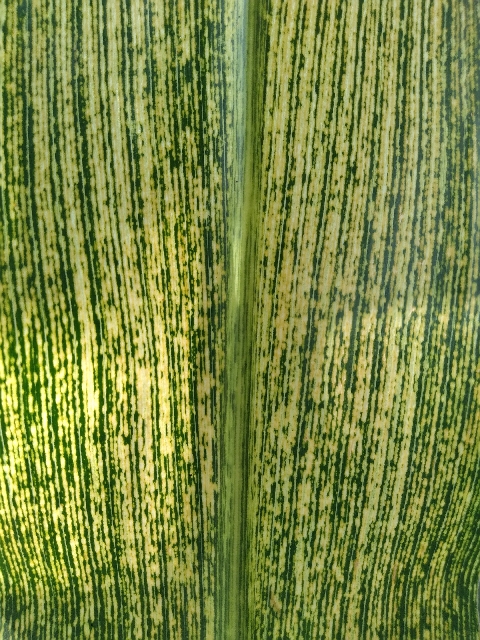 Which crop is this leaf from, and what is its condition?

maize, maize streak virus
